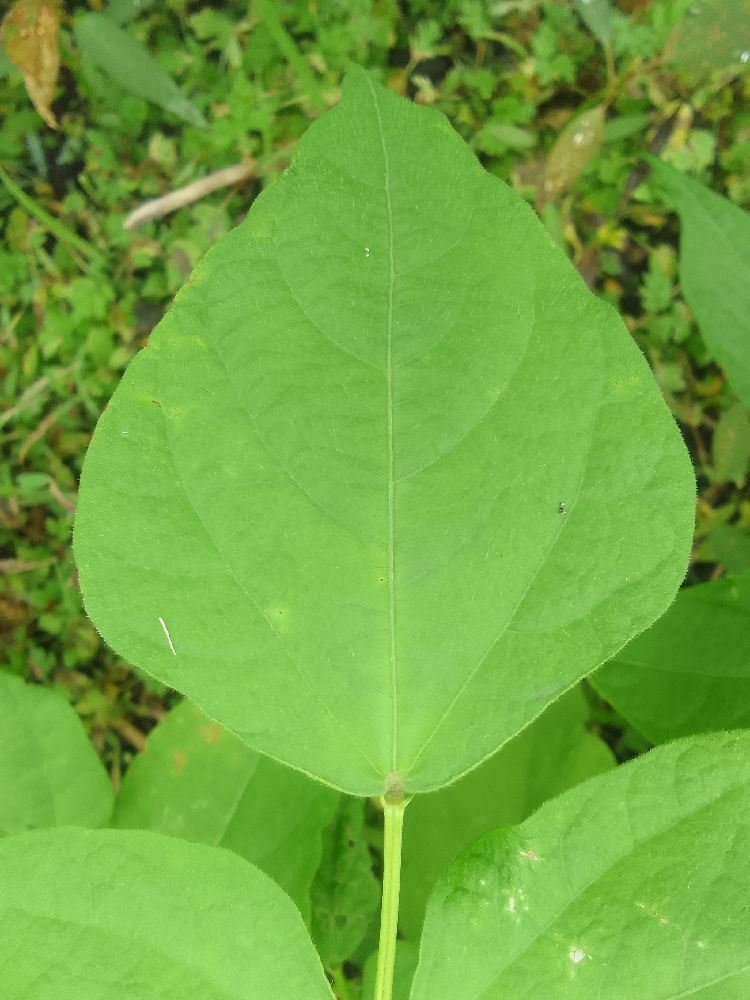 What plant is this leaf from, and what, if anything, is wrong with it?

common bean, healthy
